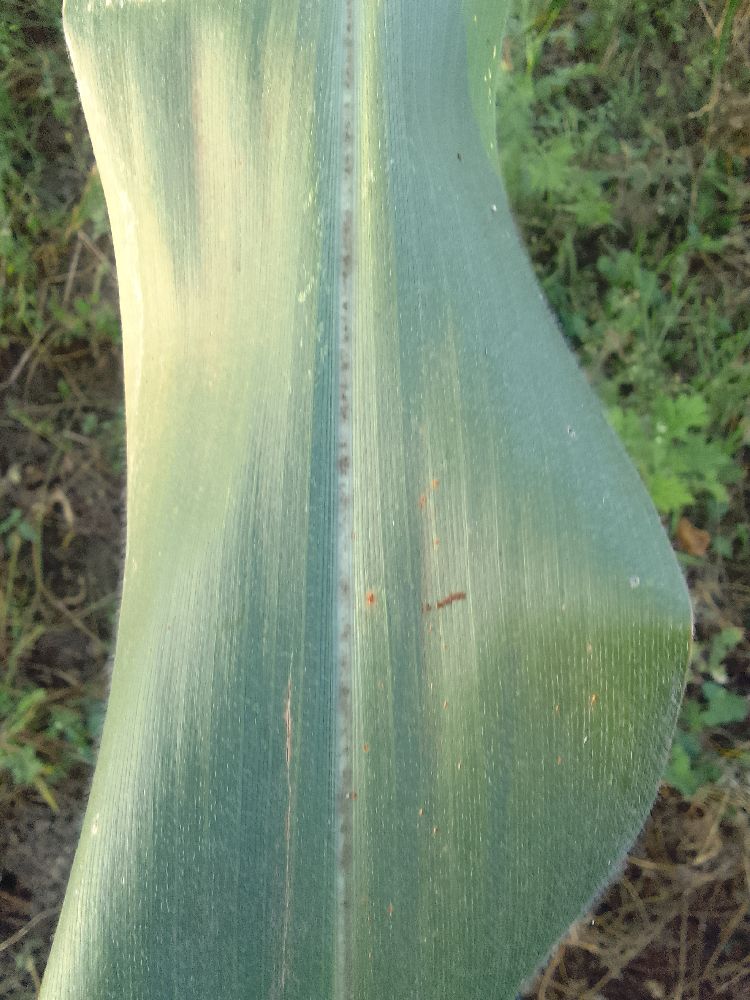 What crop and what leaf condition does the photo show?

maize, healthy
